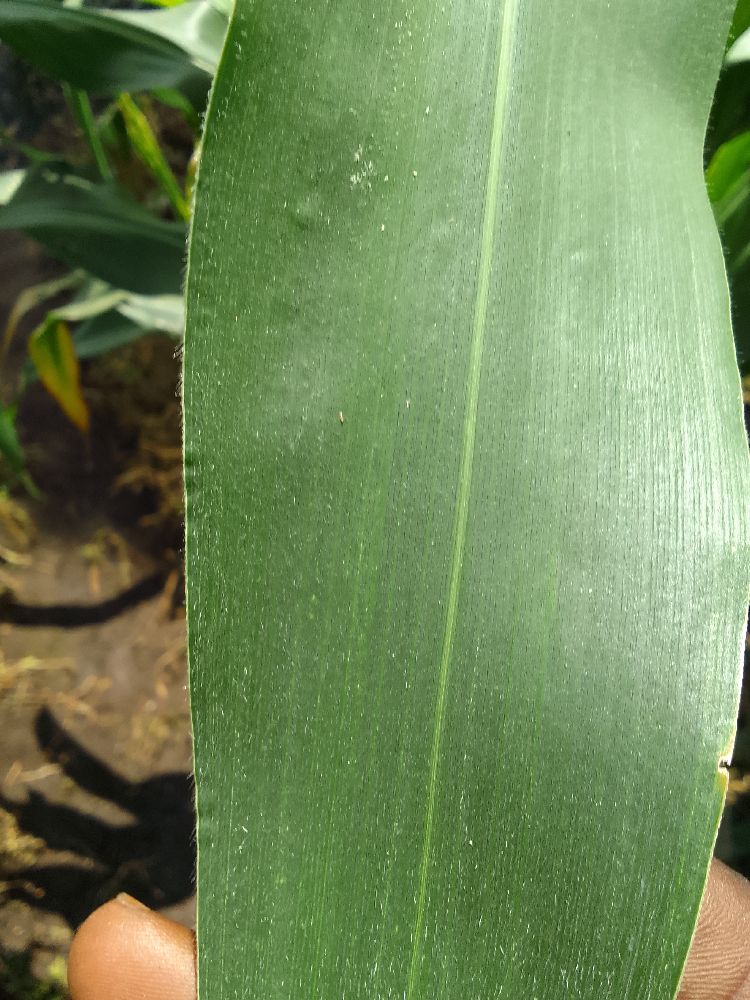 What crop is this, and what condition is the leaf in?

maize, healthy
